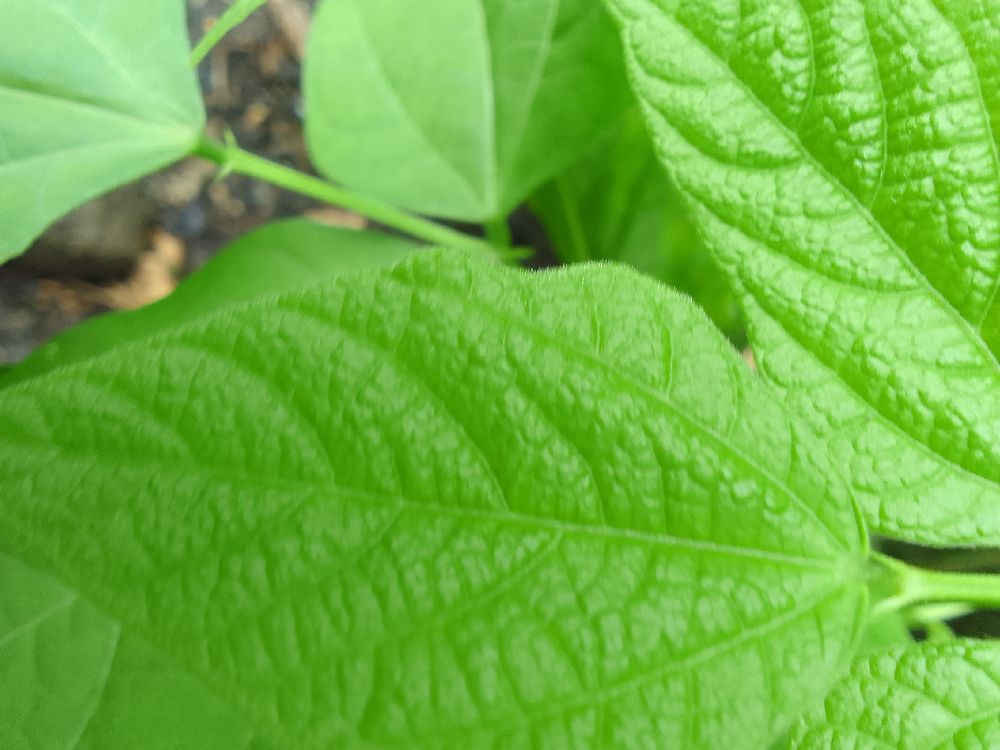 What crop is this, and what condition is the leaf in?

common bean, healthy
